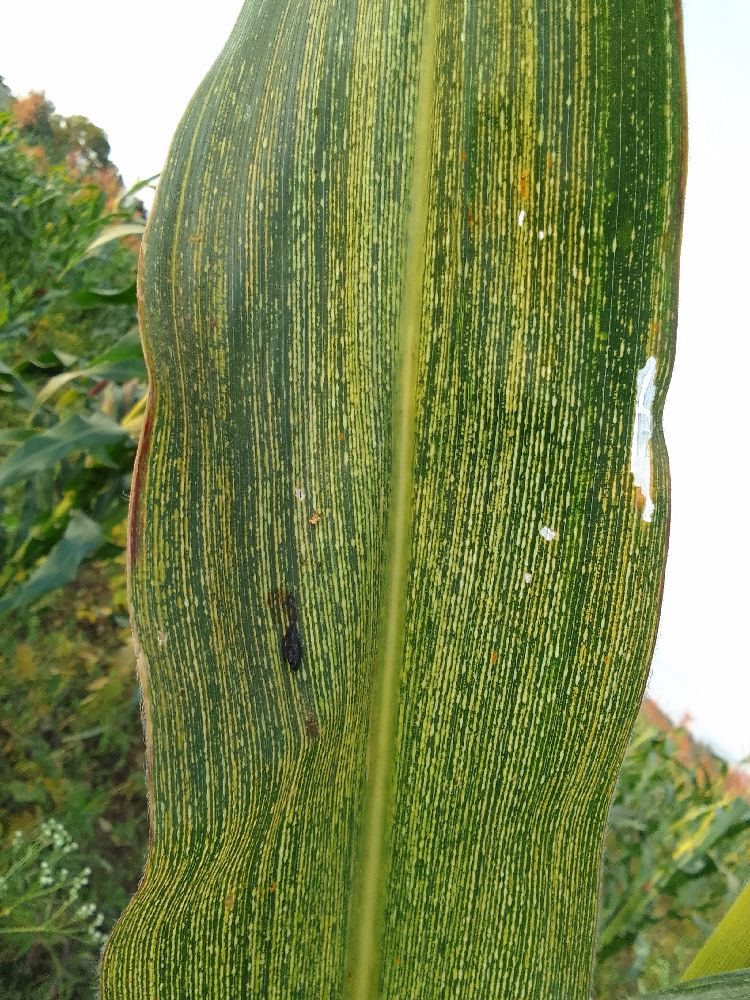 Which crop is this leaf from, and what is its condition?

maize, maize streak virus
